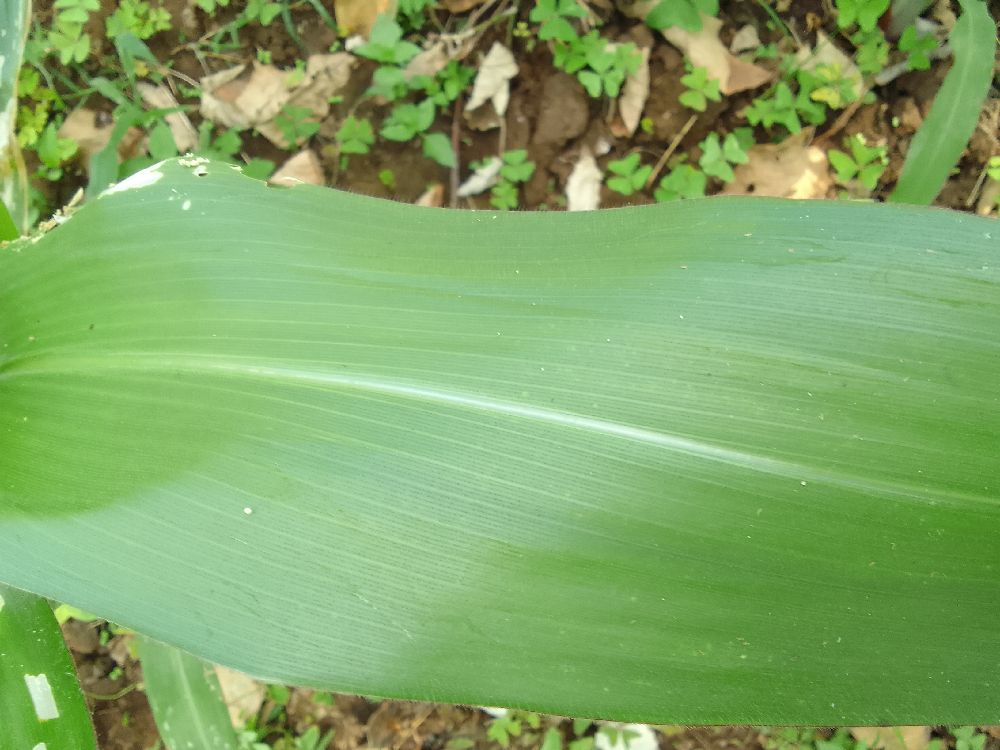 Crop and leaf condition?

maize, healthy
